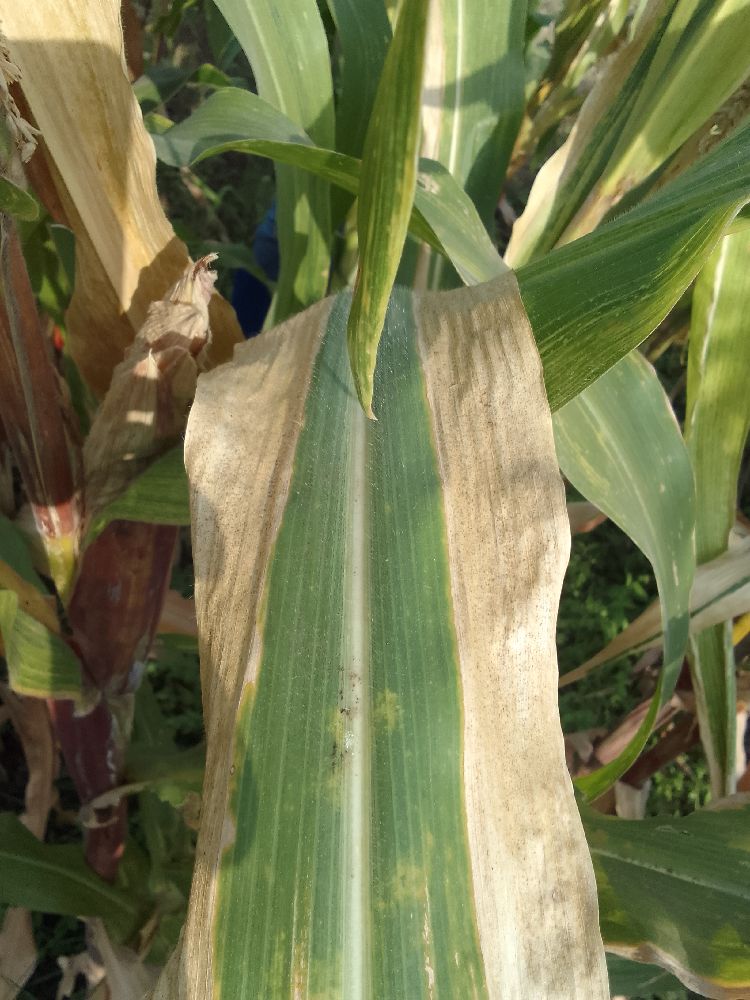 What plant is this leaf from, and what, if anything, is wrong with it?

maize, maize lethal necrosis
